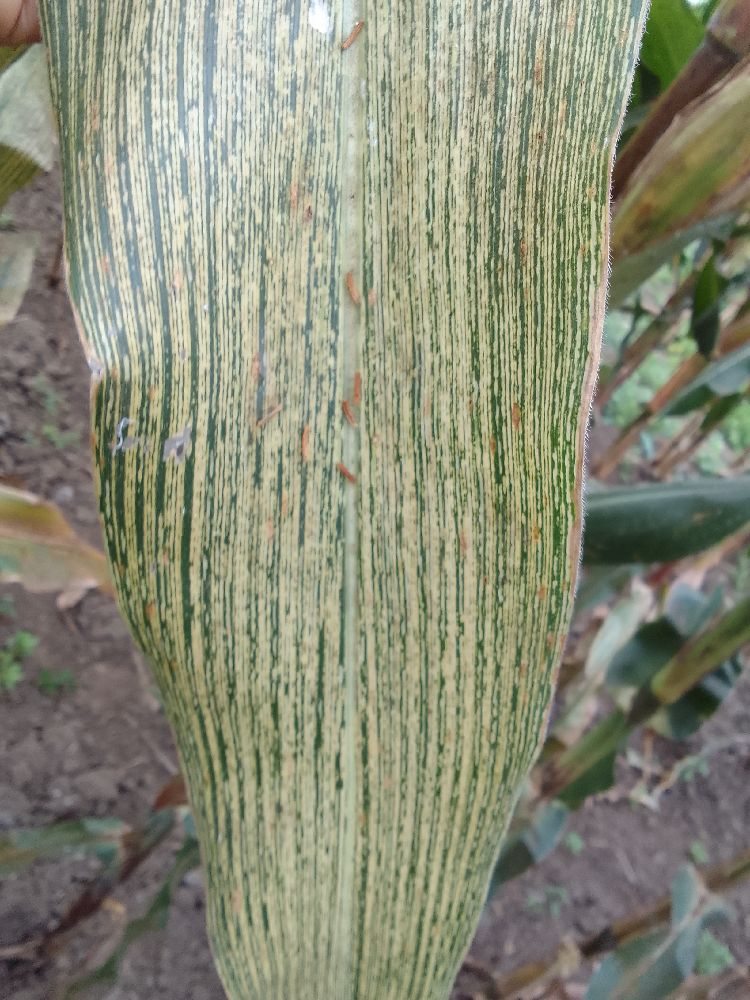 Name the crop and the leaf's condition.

maize, maize streak virus
